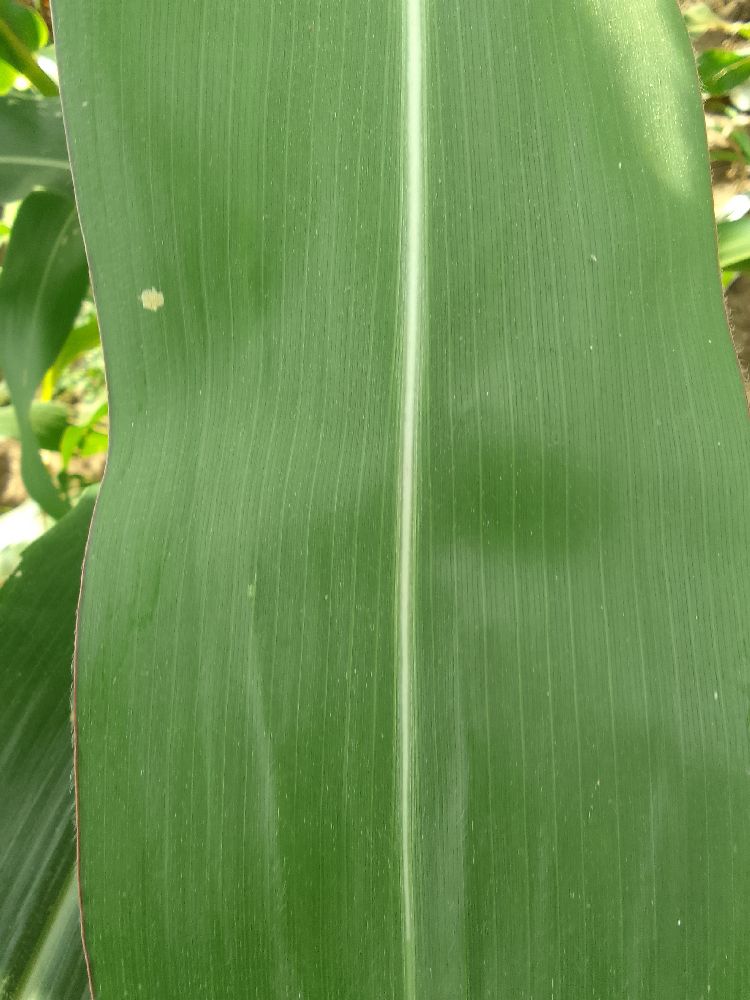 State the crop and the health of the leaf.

maize, healthy
